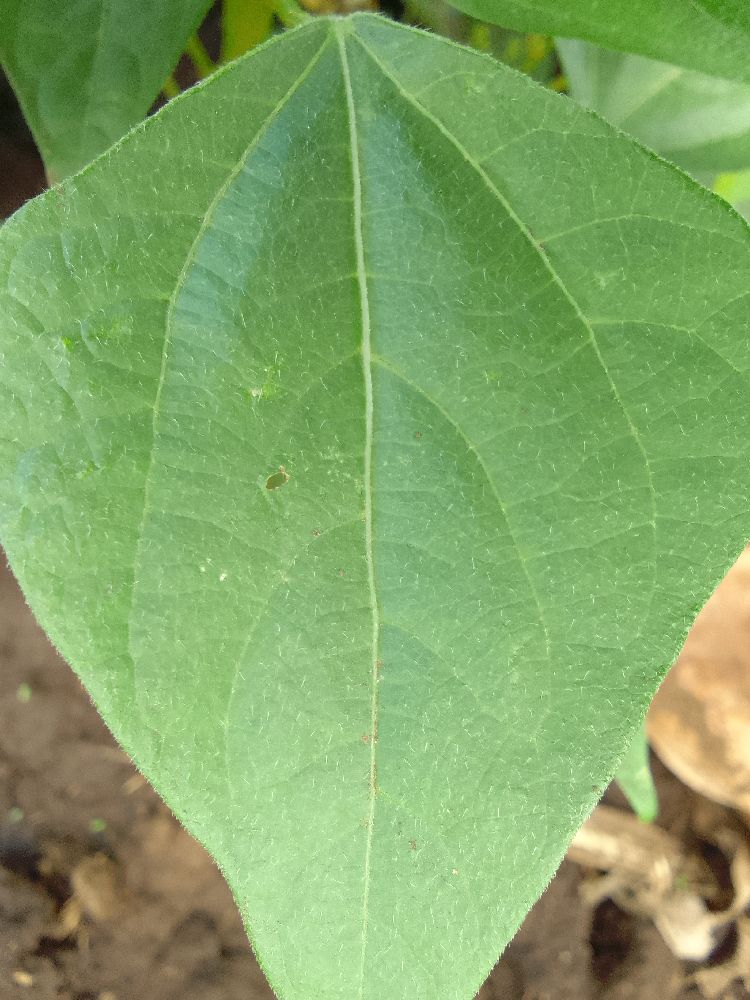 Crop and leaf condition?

common bean, healthy
